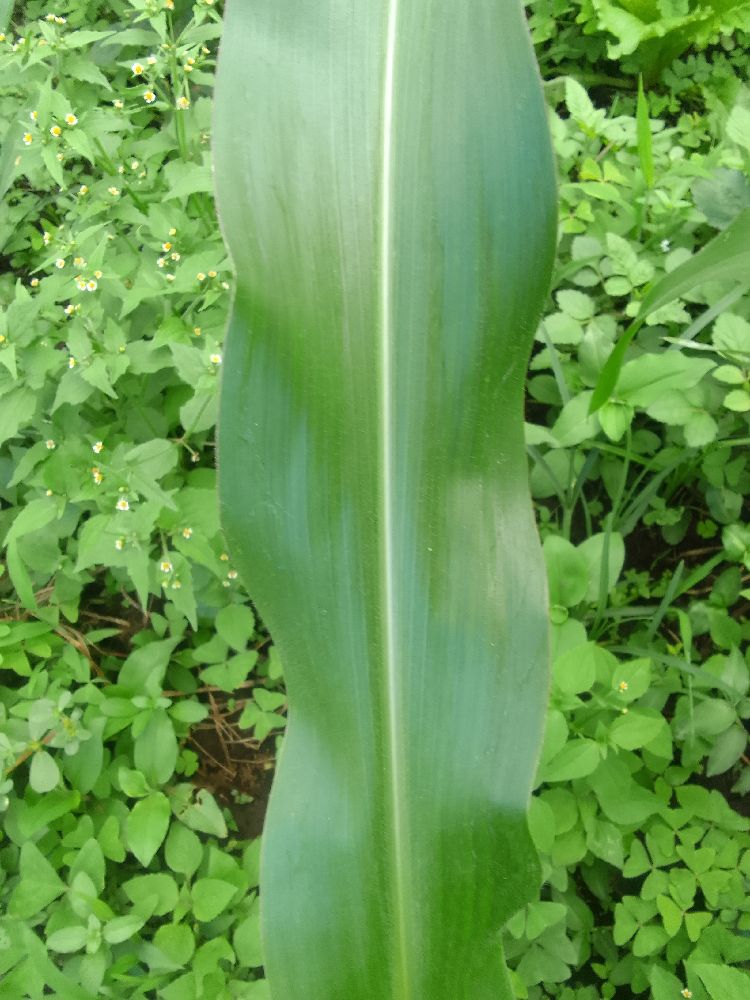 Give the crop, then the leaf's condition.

maize, healthy
